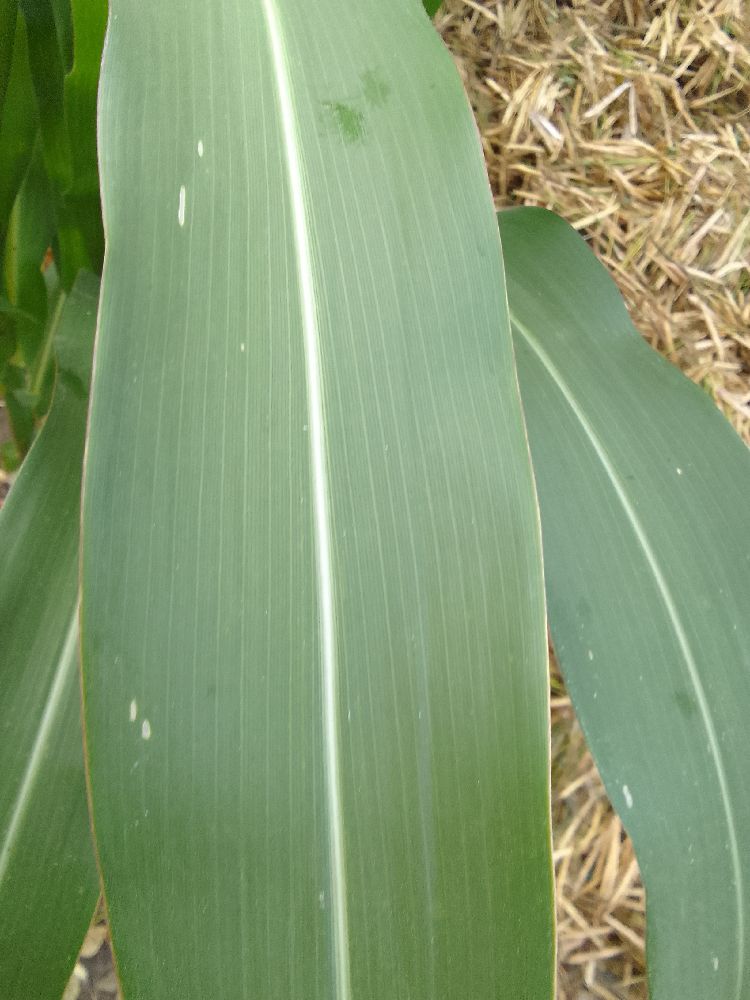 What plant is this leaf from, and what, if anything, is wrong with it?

maize, healthy
